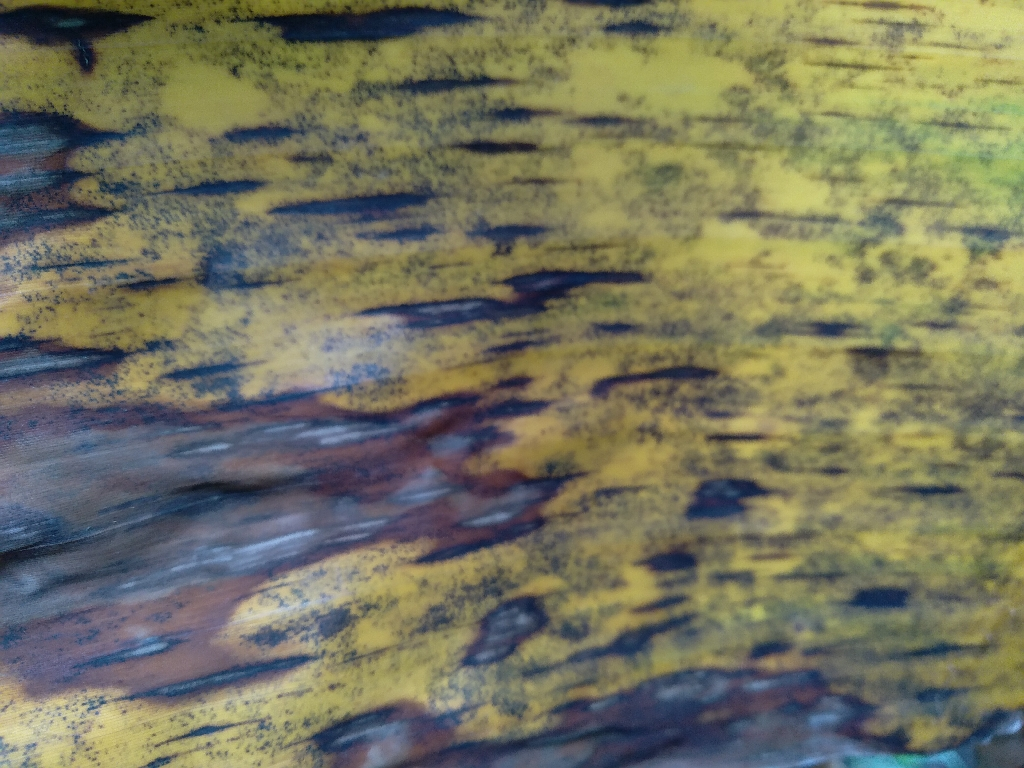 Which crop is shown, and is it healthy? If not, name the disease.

banana, black sigatoka
